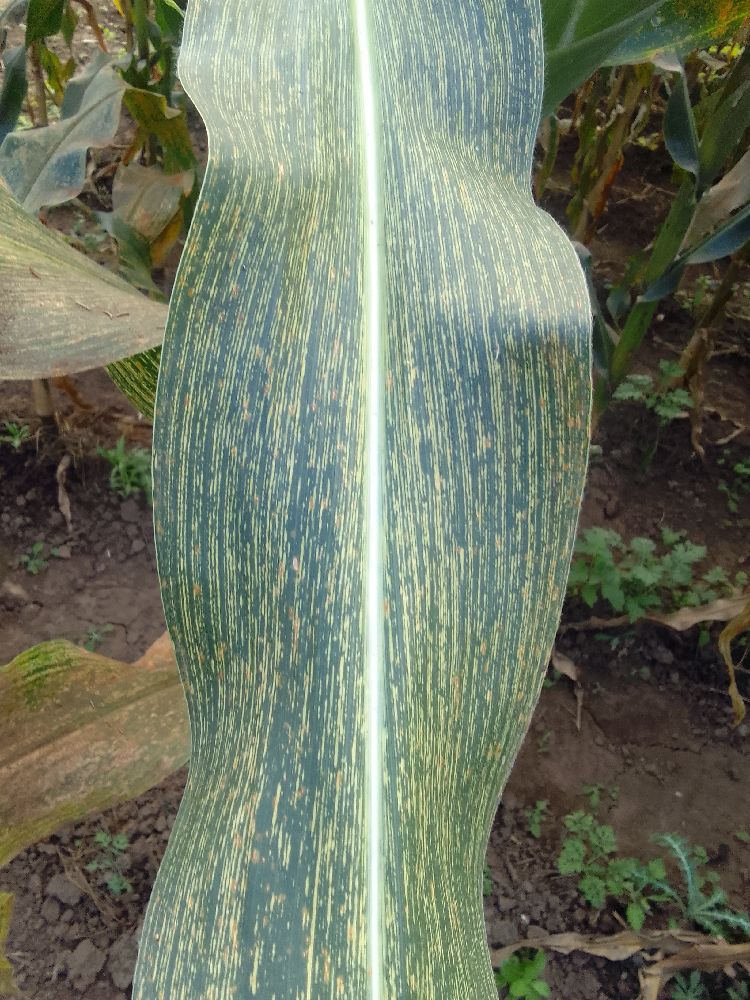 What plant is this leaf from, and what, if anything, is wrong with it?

maize, maize streak virus
